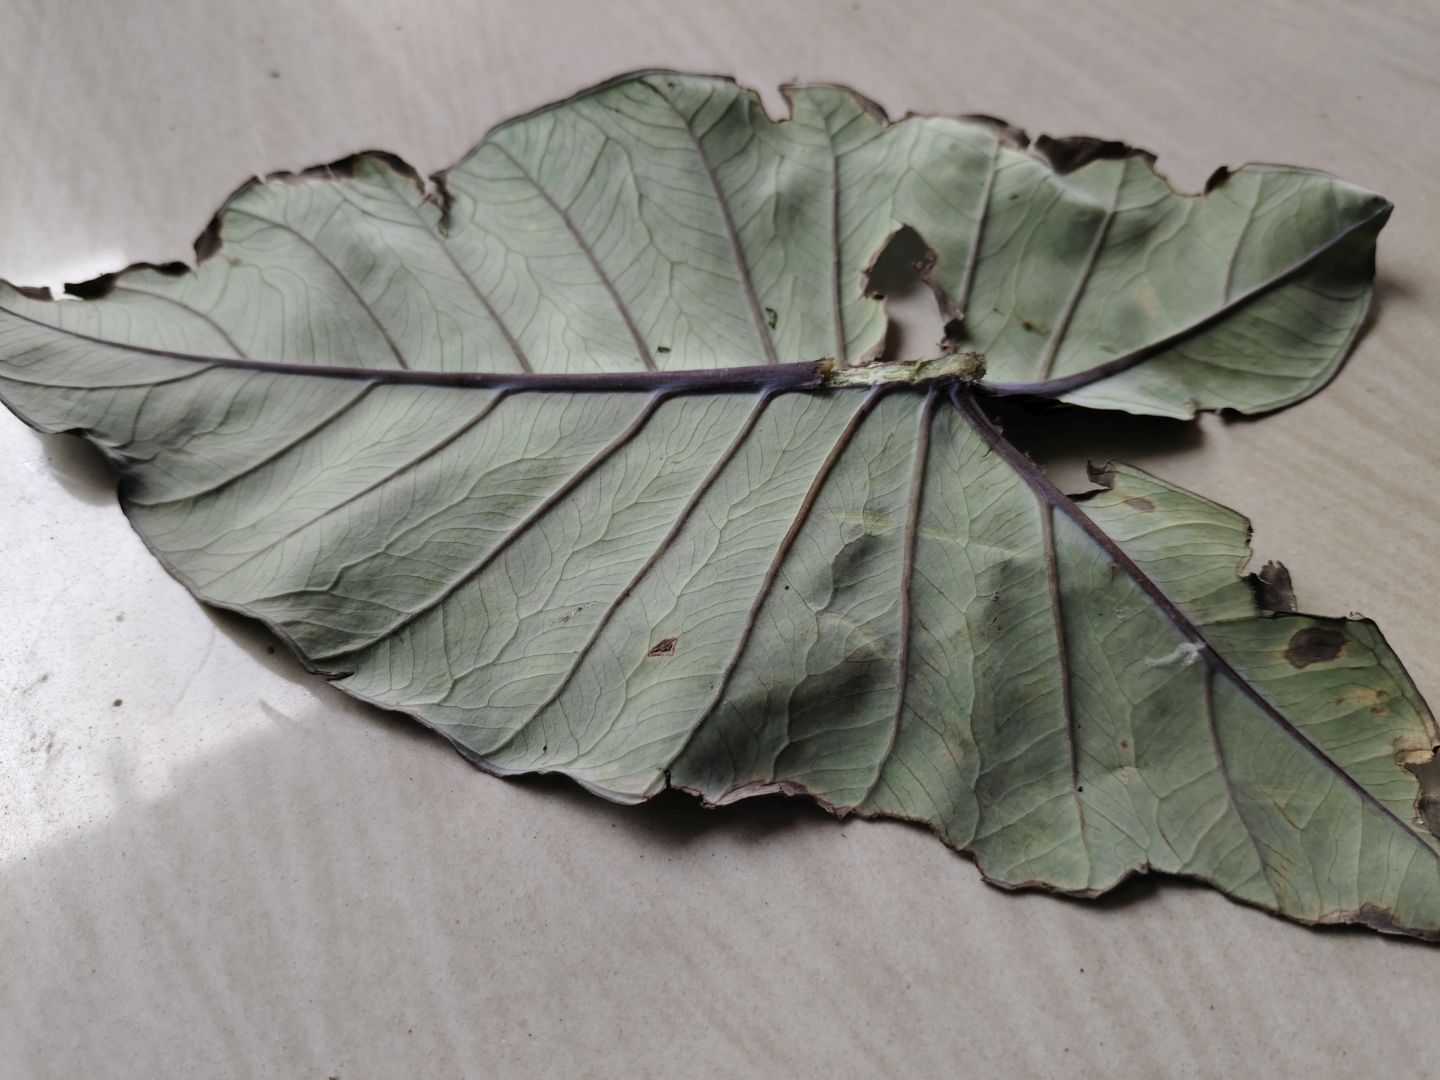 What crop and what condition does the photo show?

taro, leaf blight
